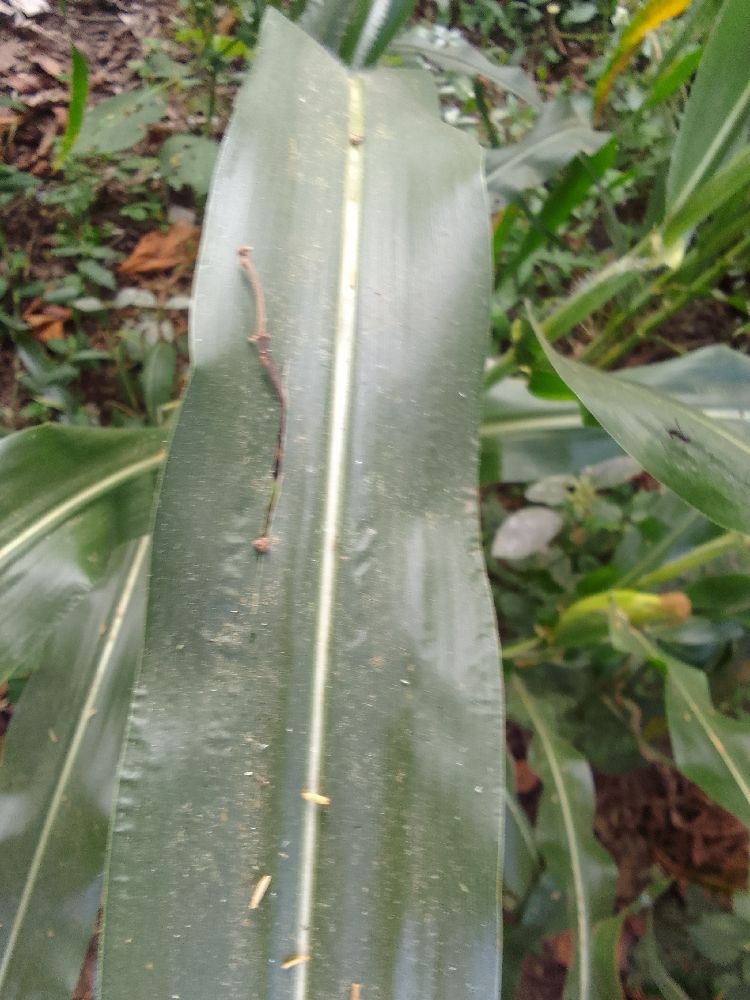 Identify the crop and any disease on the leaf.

maize, healthy
